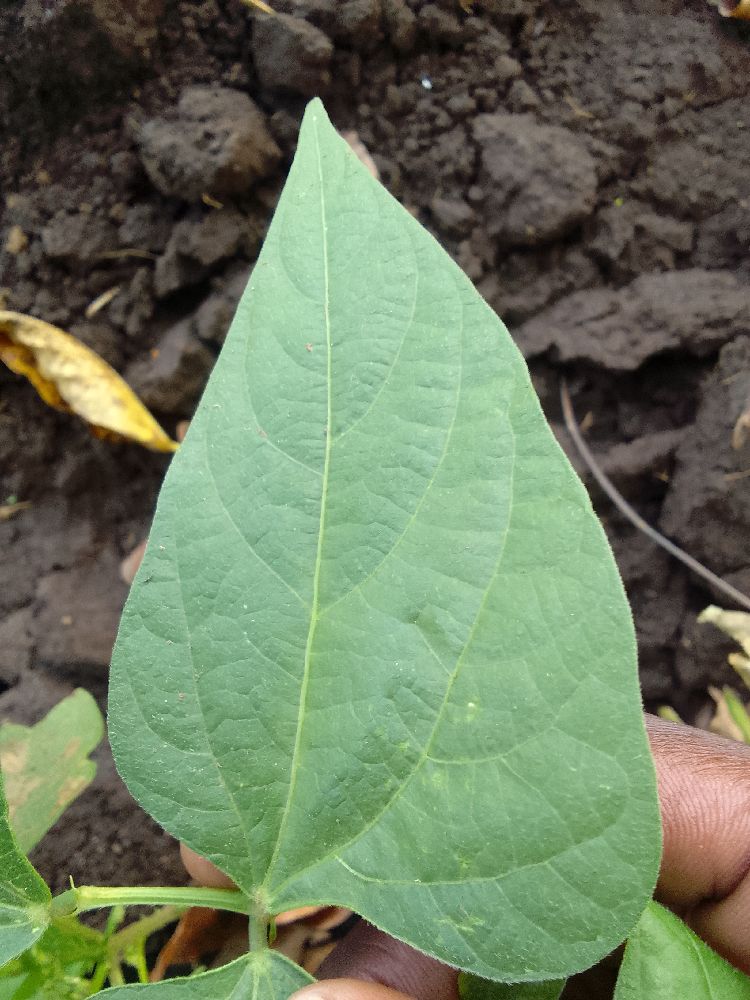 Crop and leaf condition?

common bean, healthy
